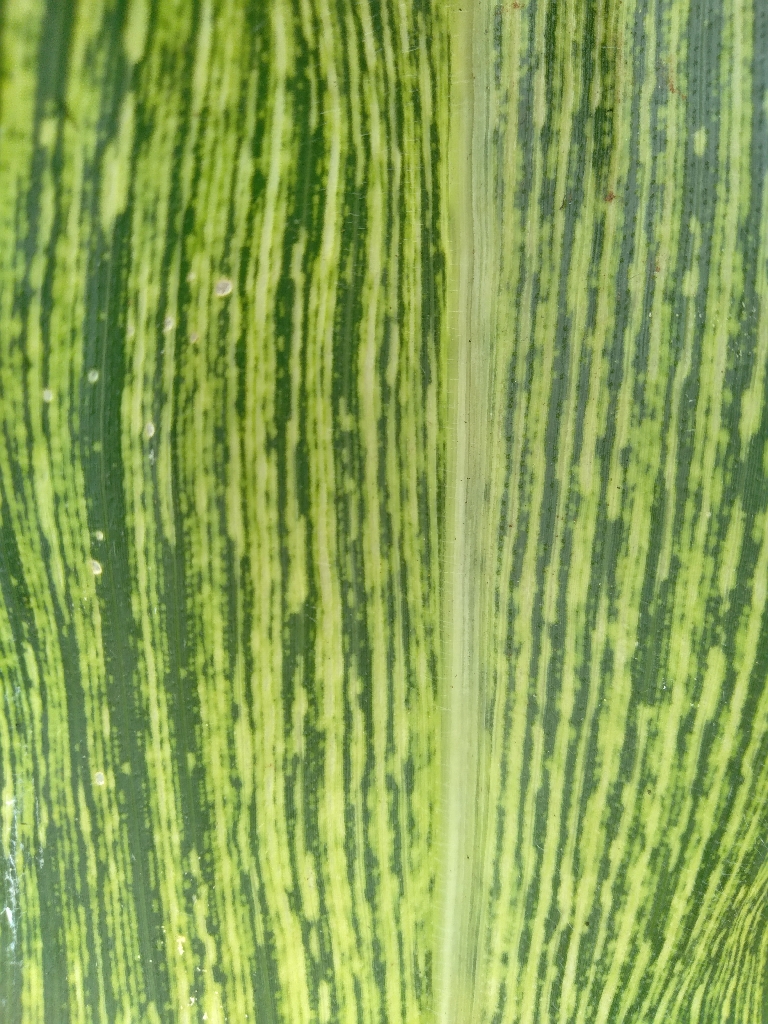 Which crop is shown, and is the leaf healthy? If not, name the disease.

maize, maize streak virus
